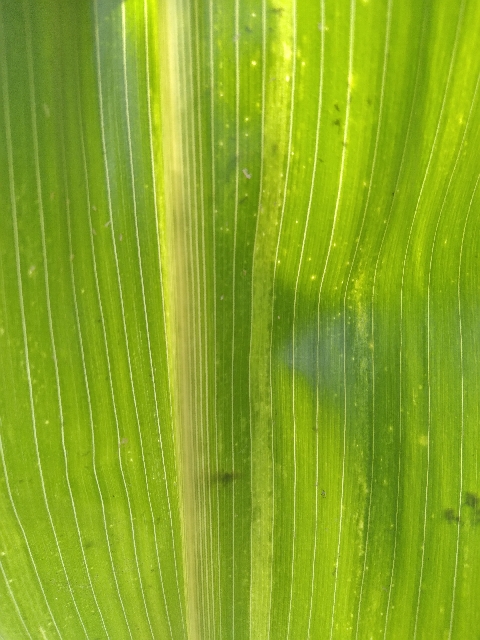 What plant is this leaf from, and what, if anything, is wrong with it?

maize, maize lethal necrosis
